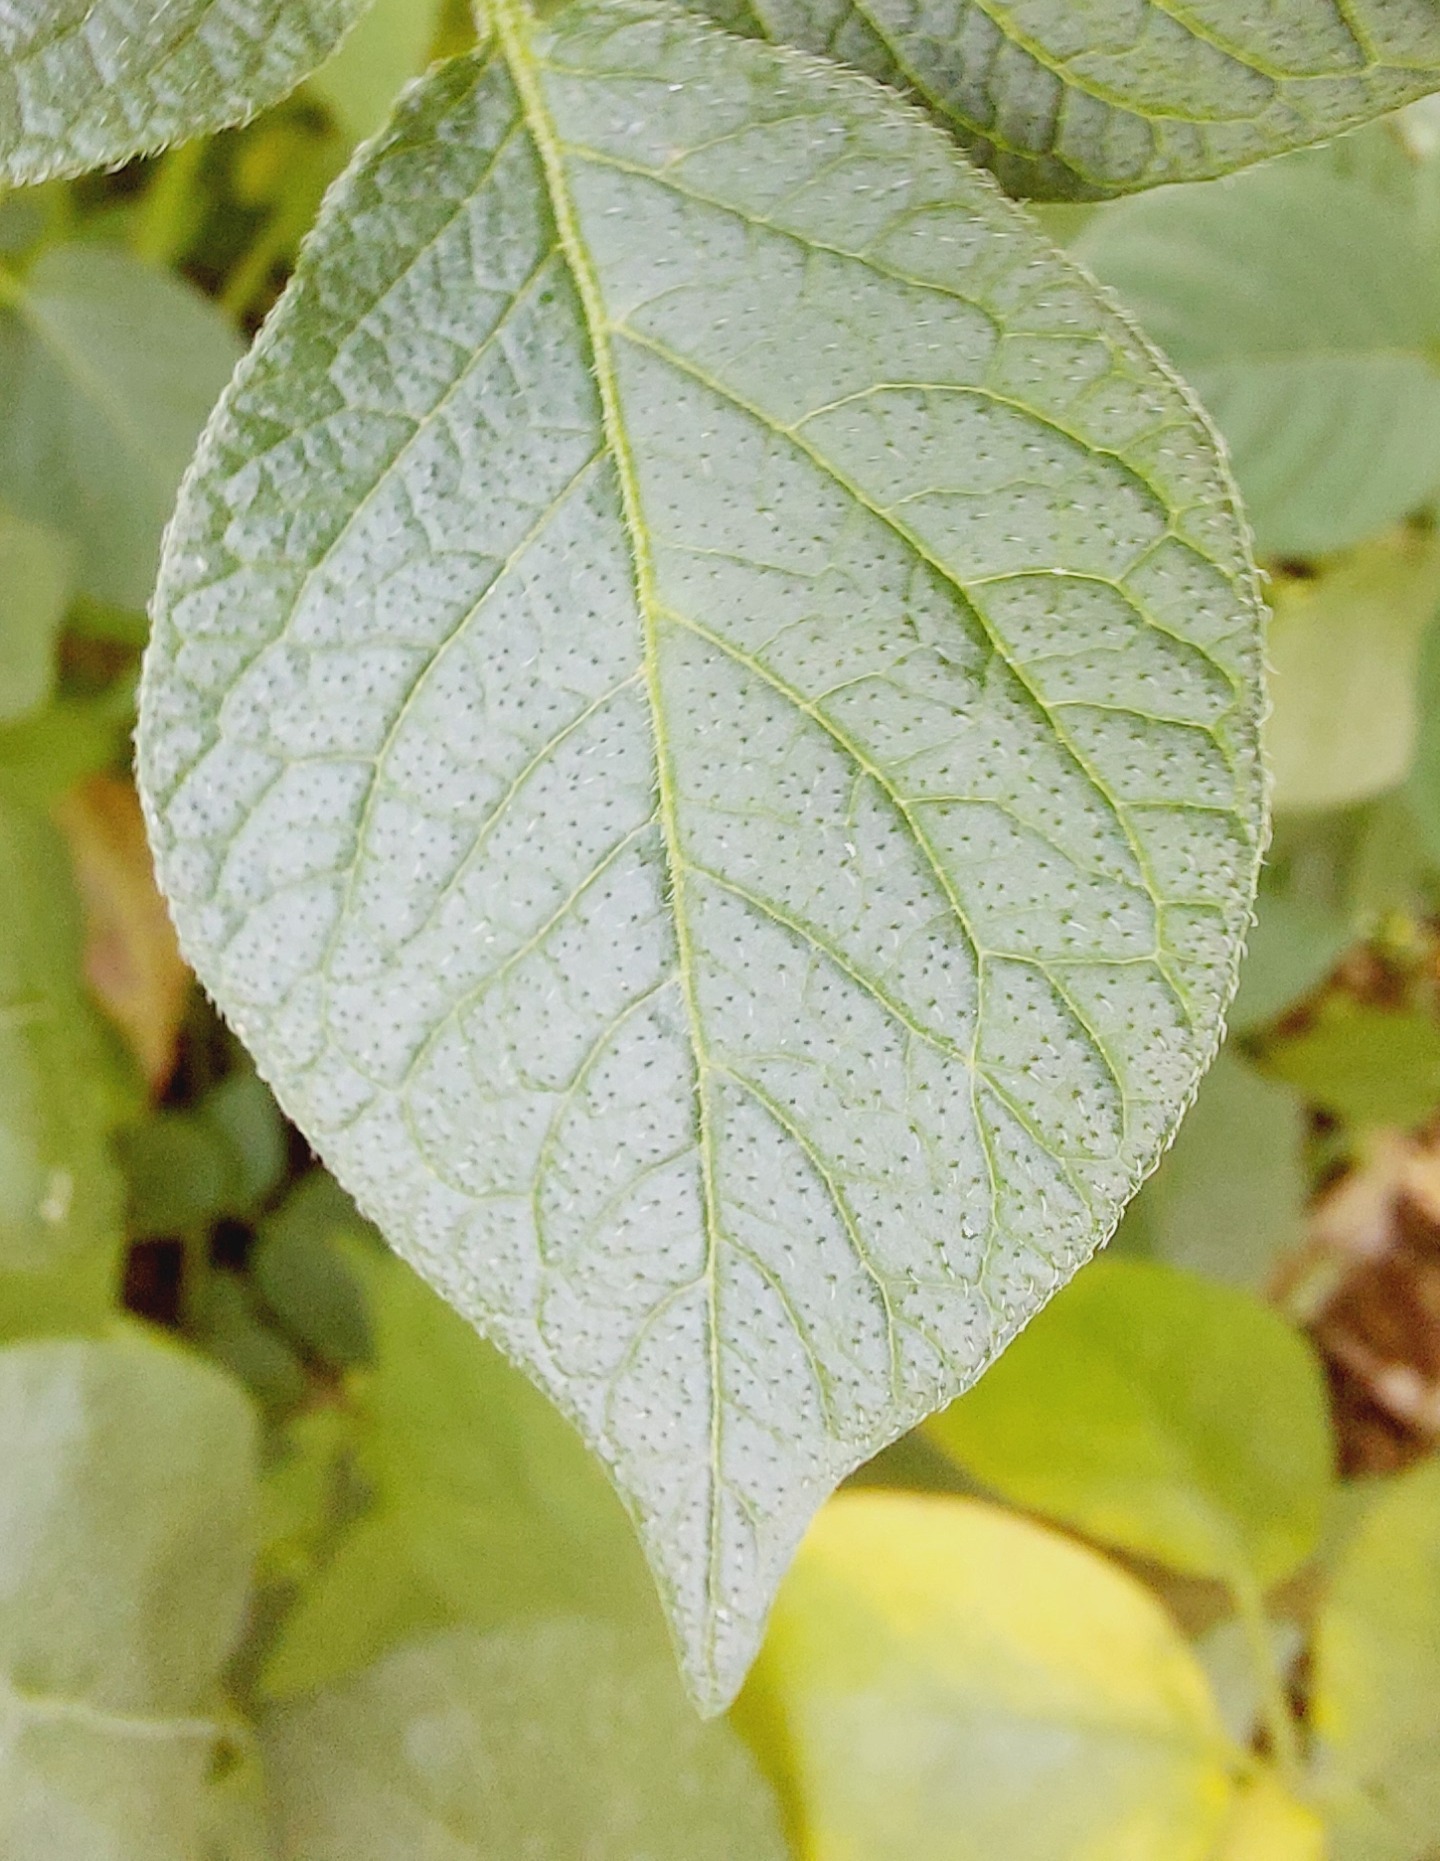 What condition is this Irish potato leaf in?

healthy
